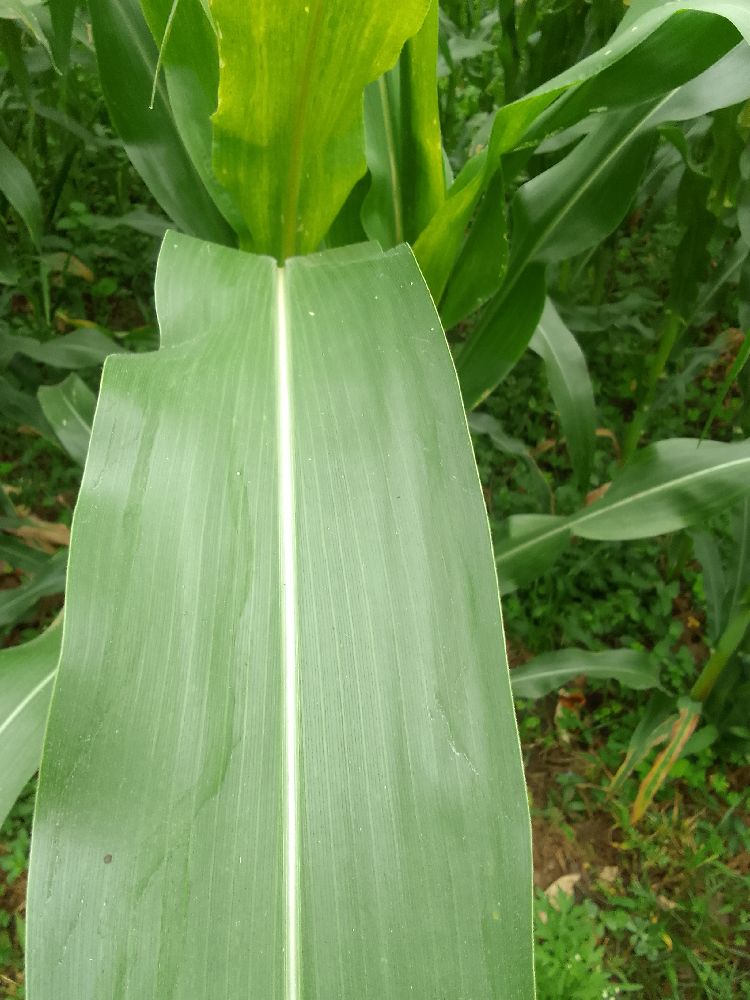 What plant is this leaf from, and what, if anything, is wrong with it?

maize, healthy
